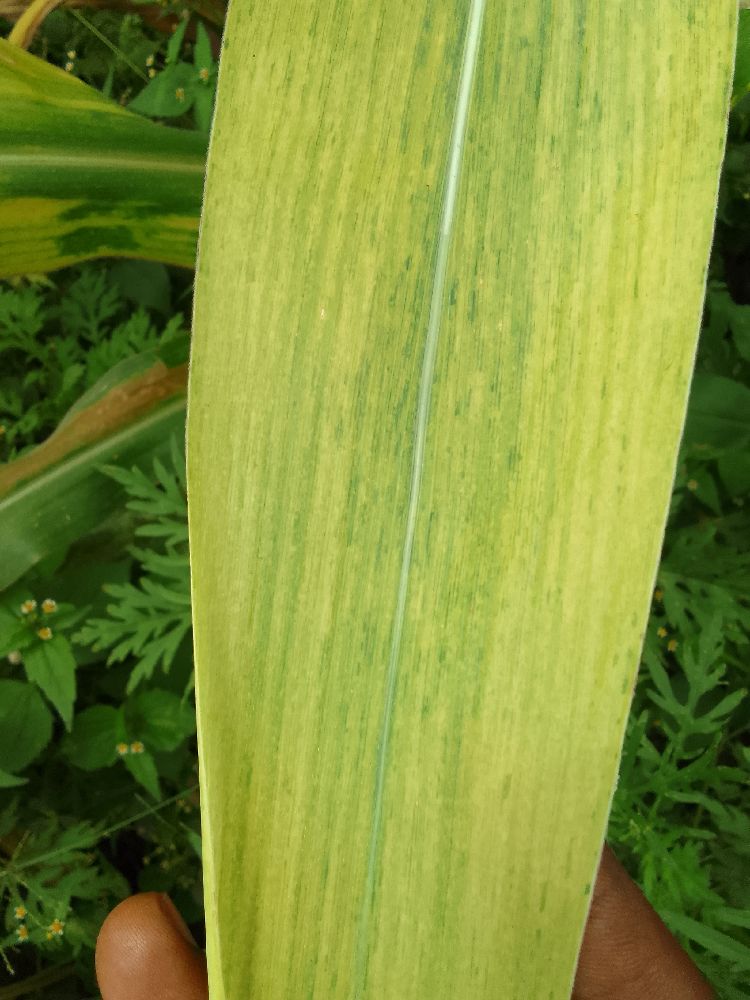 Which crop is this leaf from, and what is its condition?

maize, maize lethal necrosis
